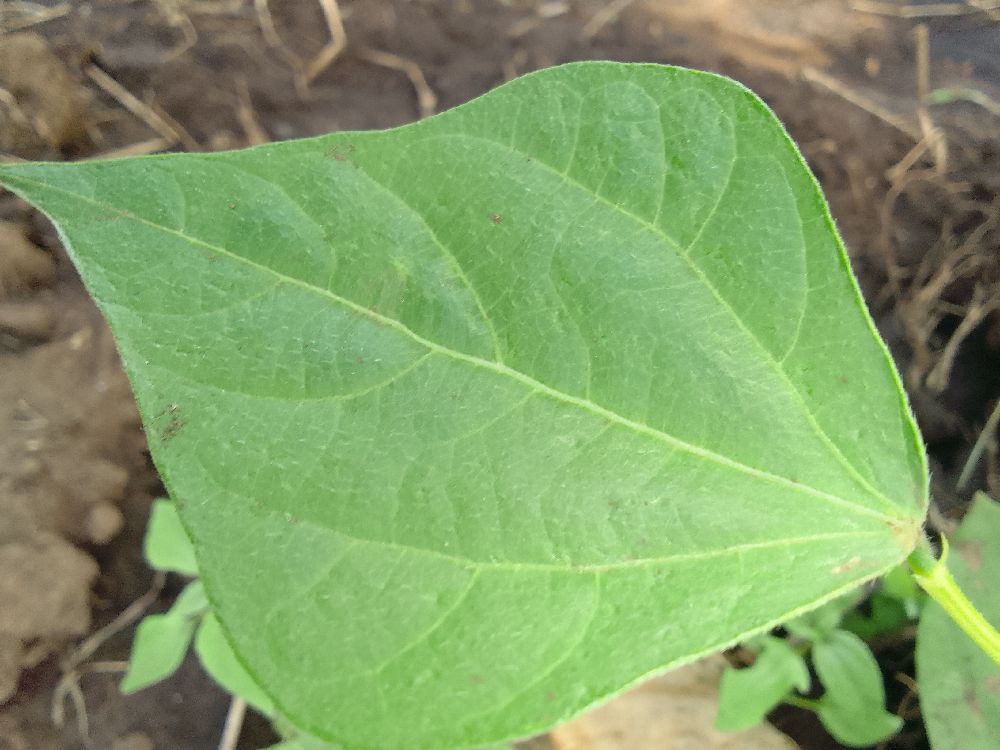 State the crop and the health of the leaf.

common bean, healthy
